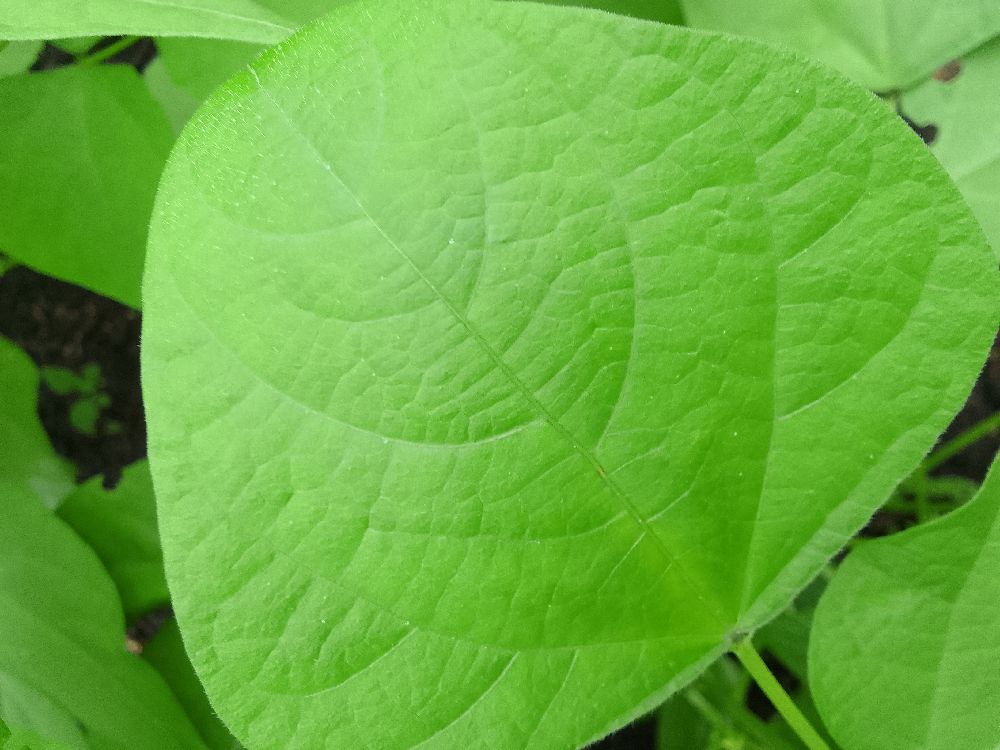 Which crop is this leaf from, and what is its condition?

common bean, healthy
